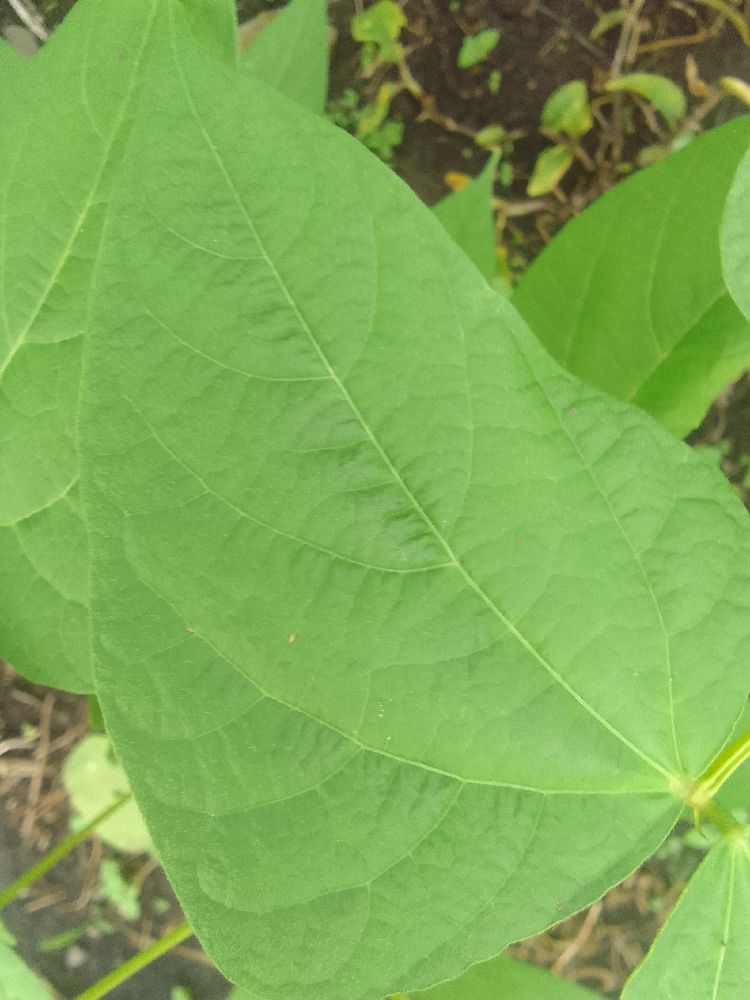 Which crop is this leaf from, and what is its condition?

common bean, healthy
